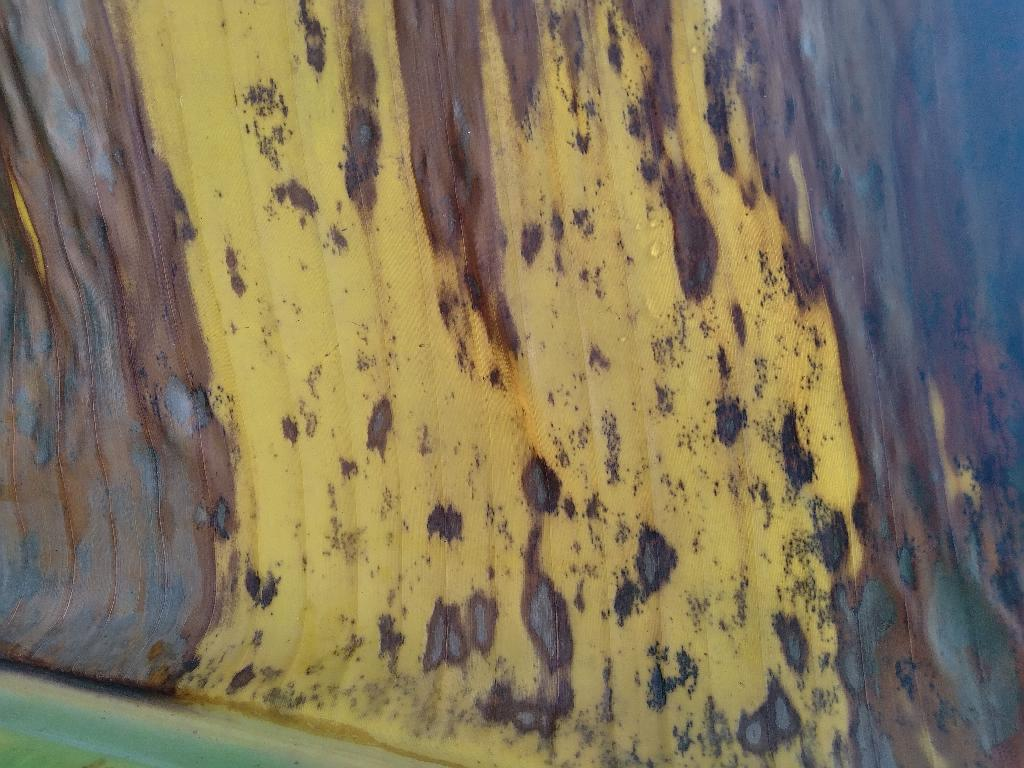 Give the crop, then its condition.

banana, black sigatoka
